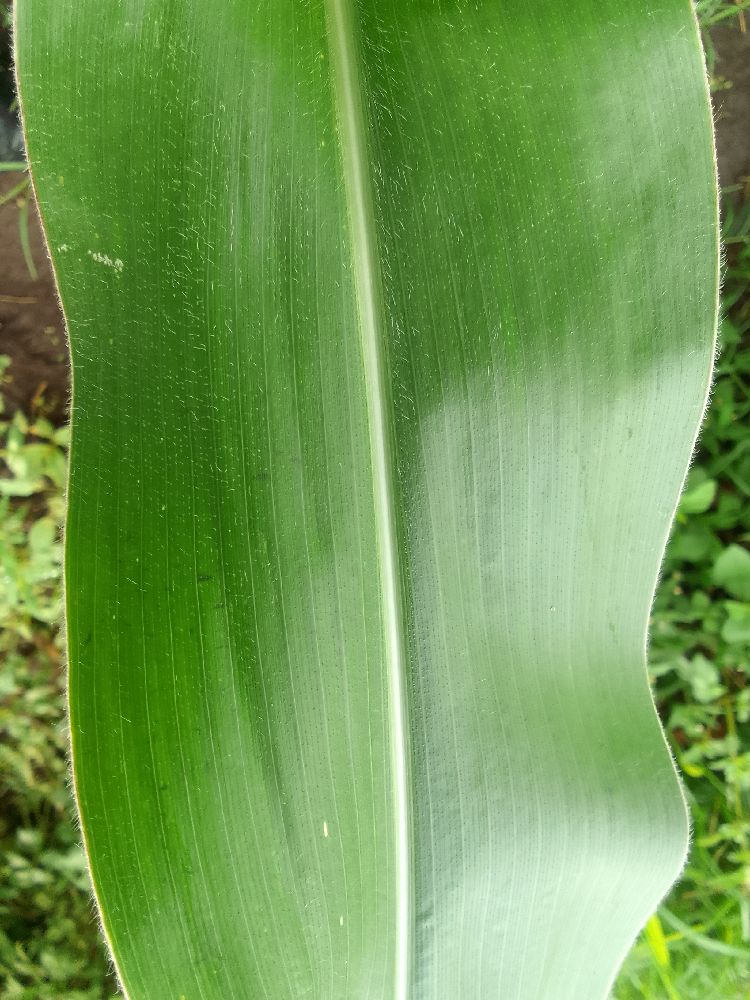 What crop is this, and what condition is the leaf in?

maize, healthy
